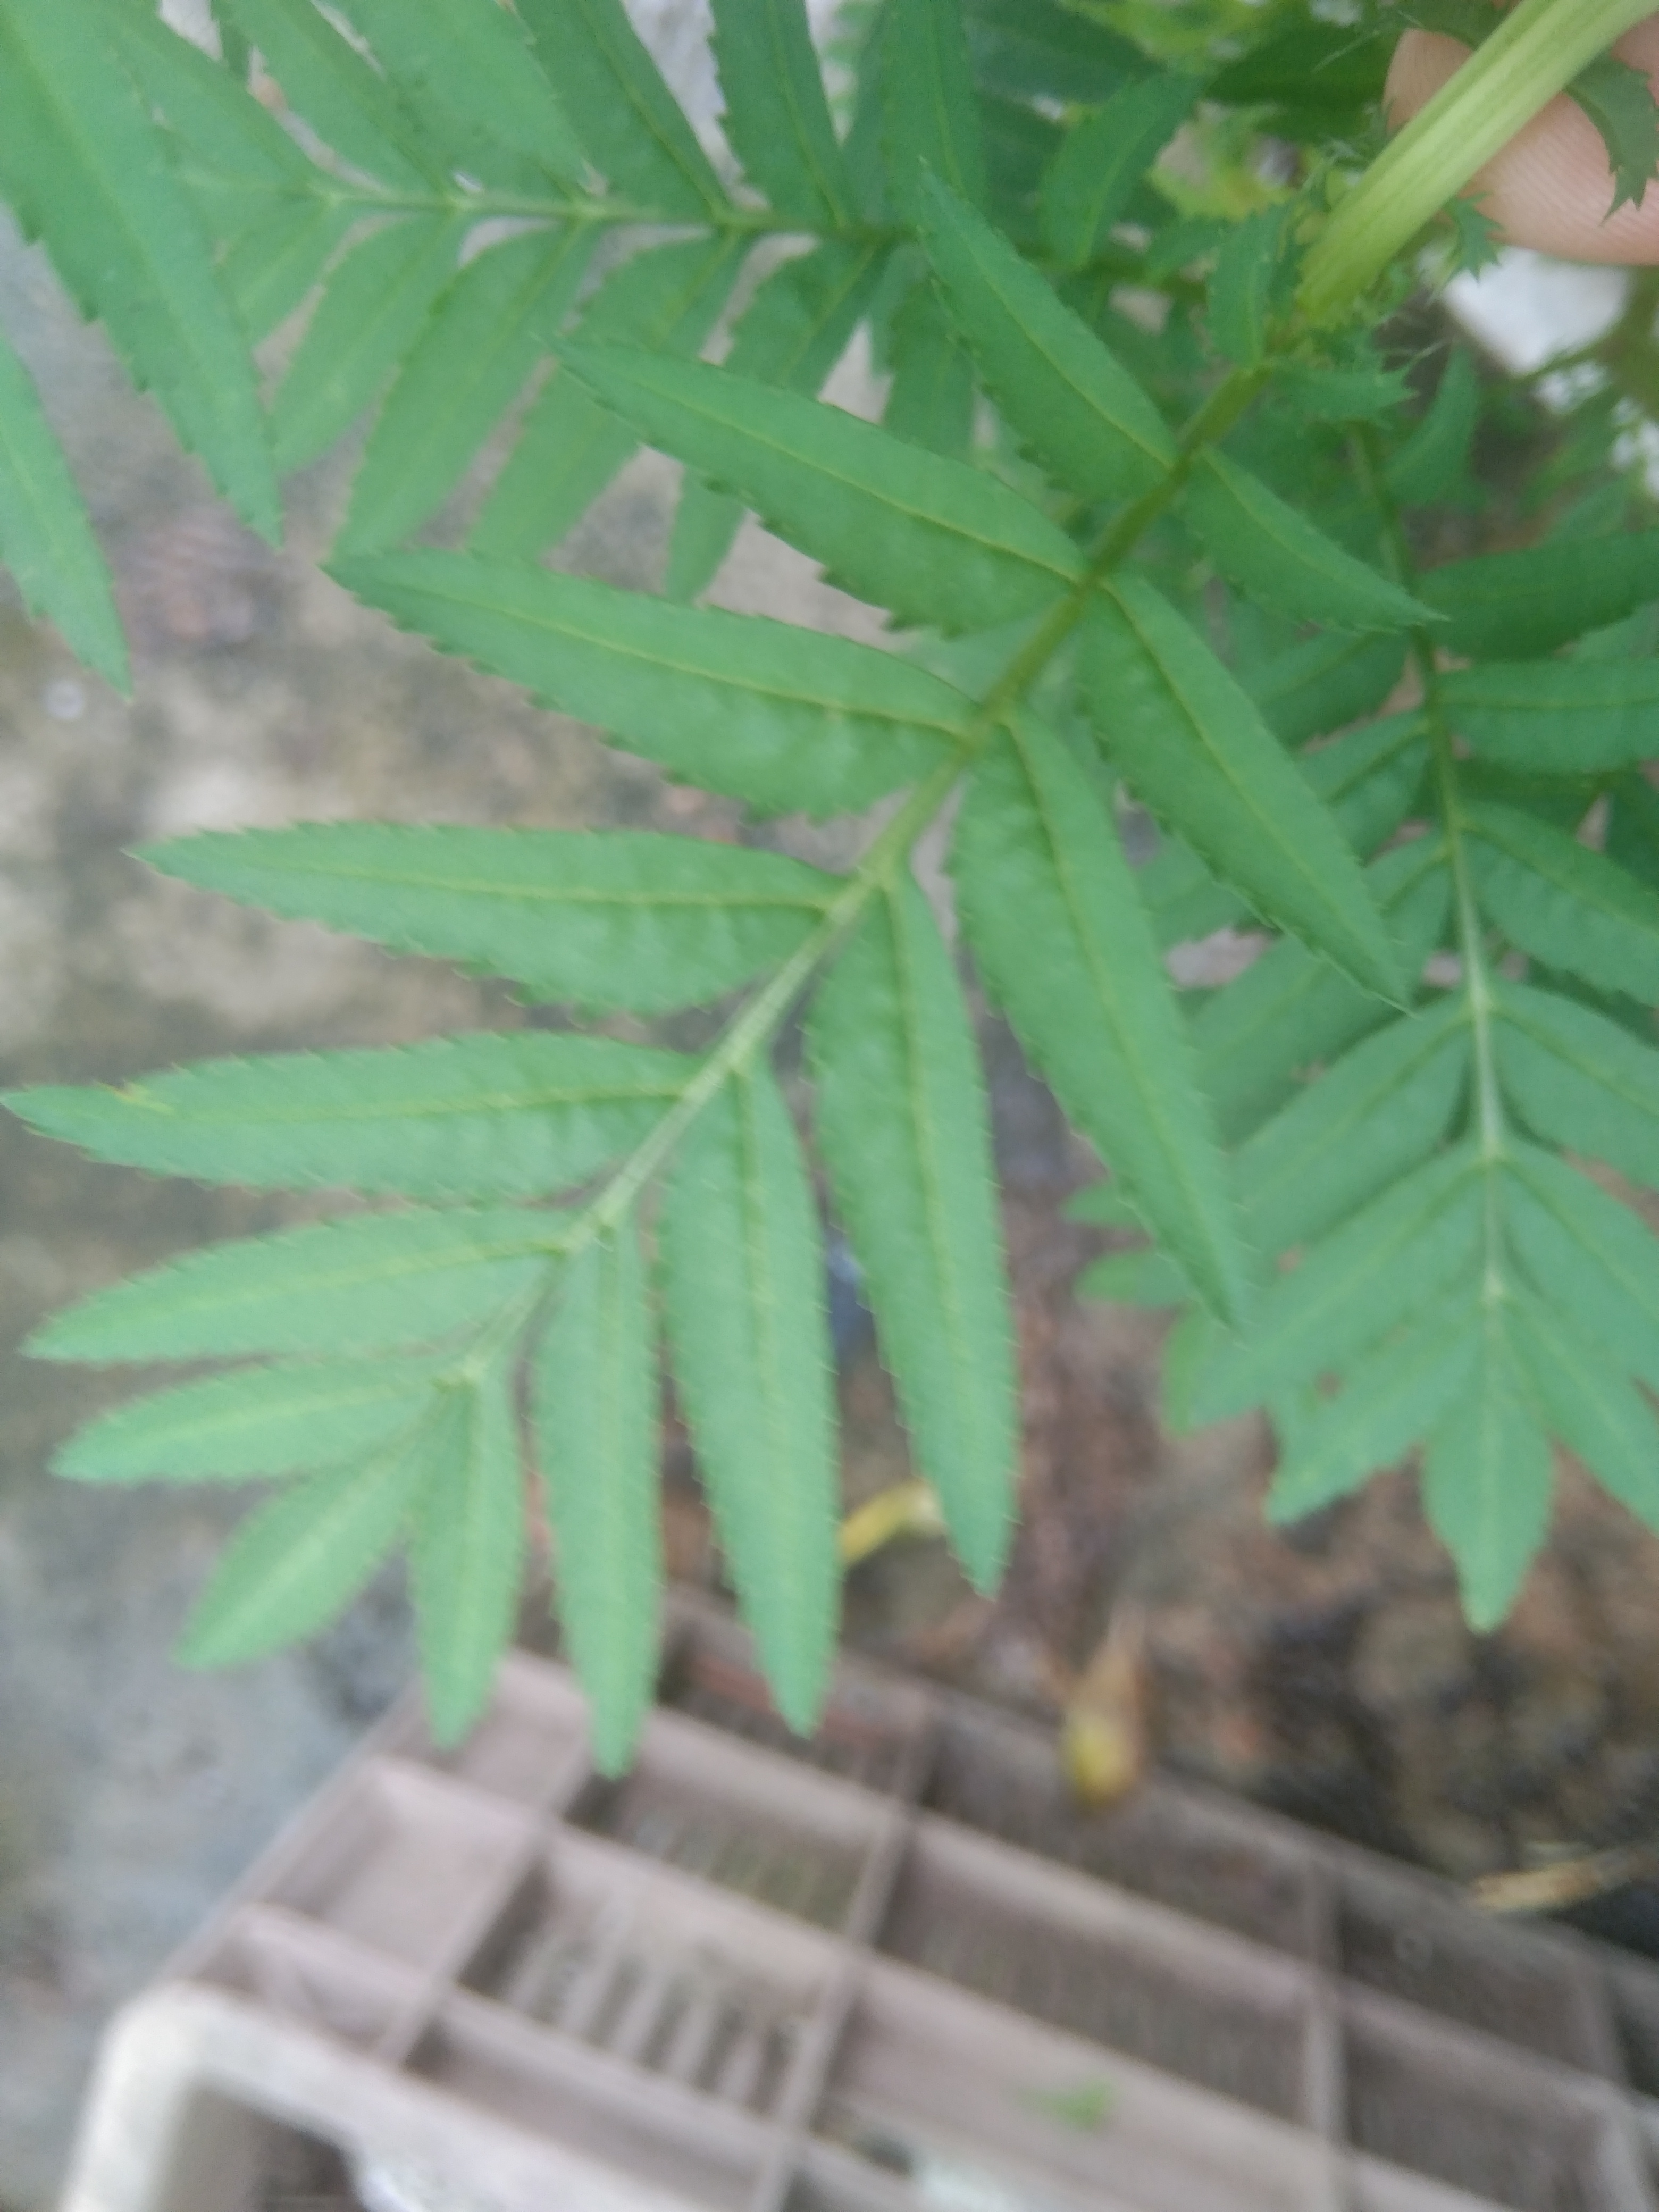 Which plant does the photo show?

marigold
